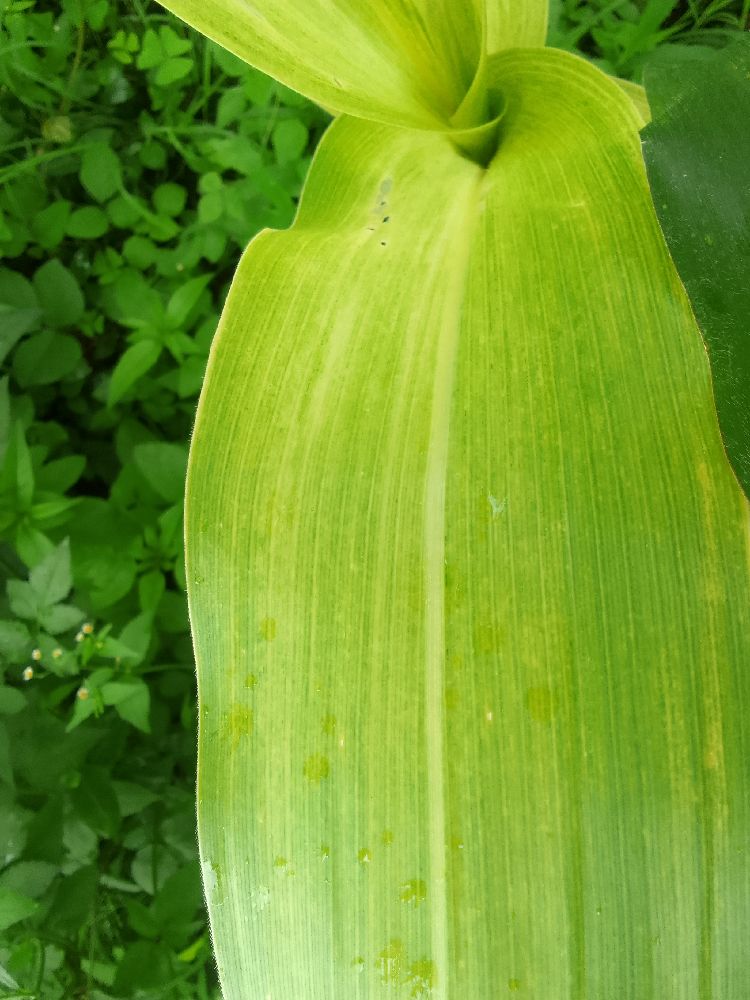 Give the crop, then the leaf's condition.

maize, maize lethal necrosis
